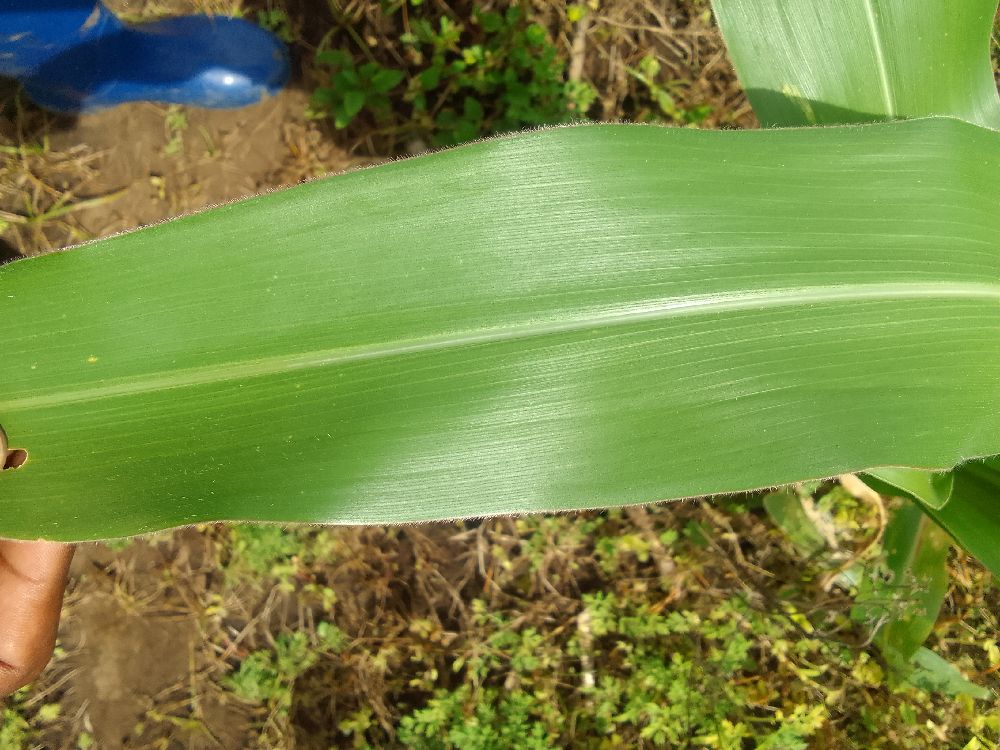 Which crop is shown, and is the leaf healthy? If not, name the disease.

maize, healthy
